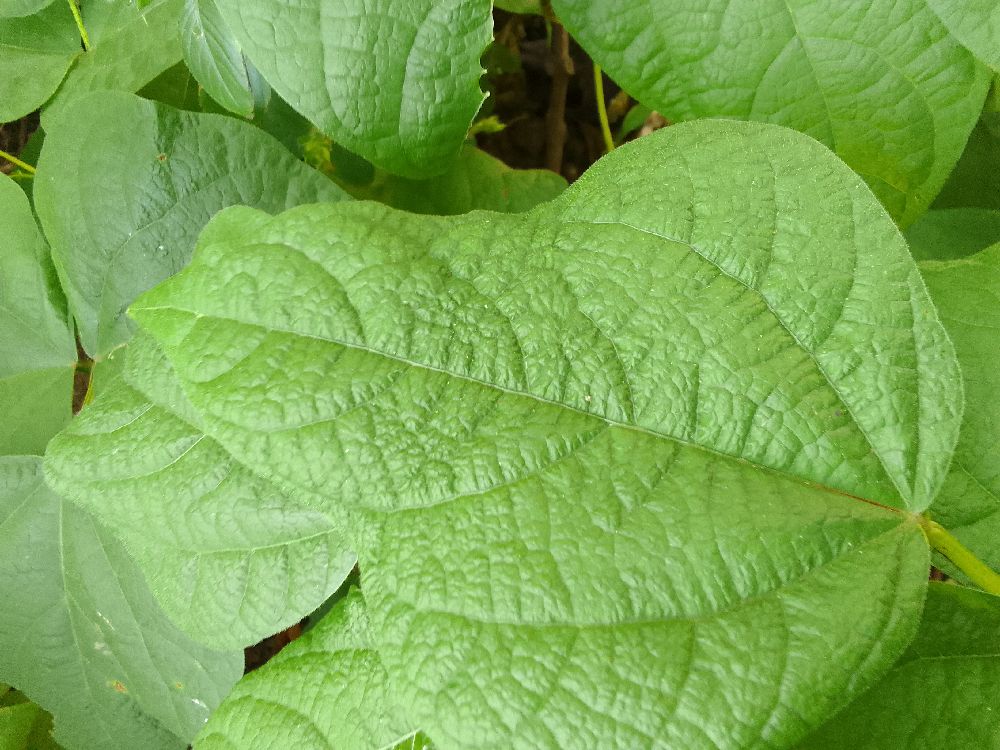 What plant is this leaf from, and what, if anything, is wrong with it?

common bean, healthy
